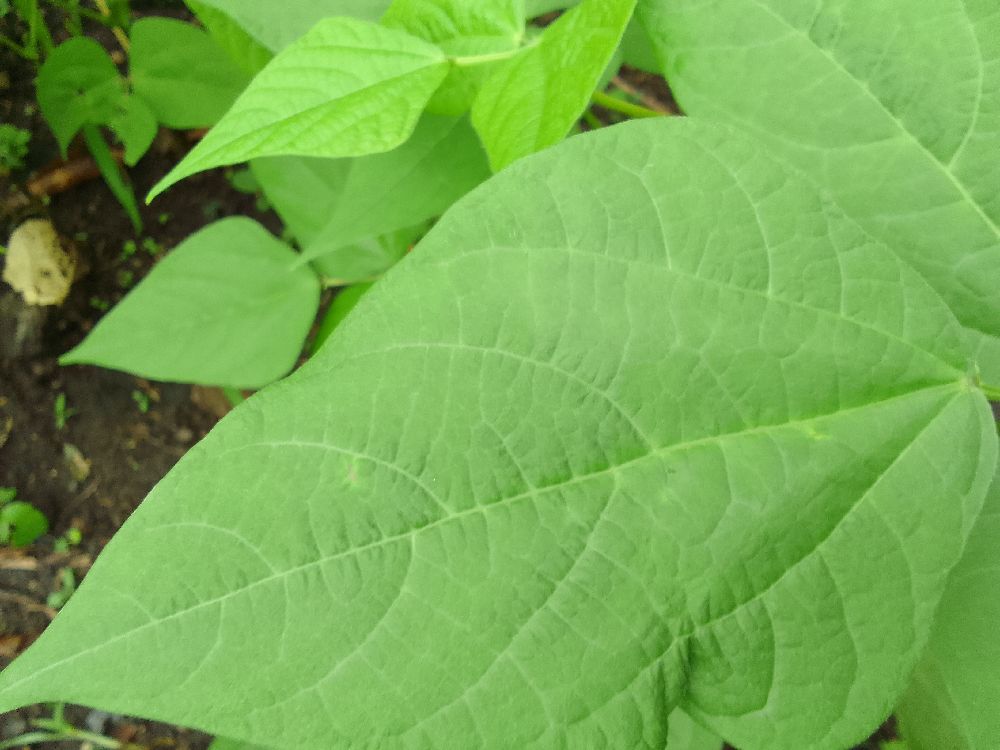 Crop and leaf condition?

common bean, healthy
